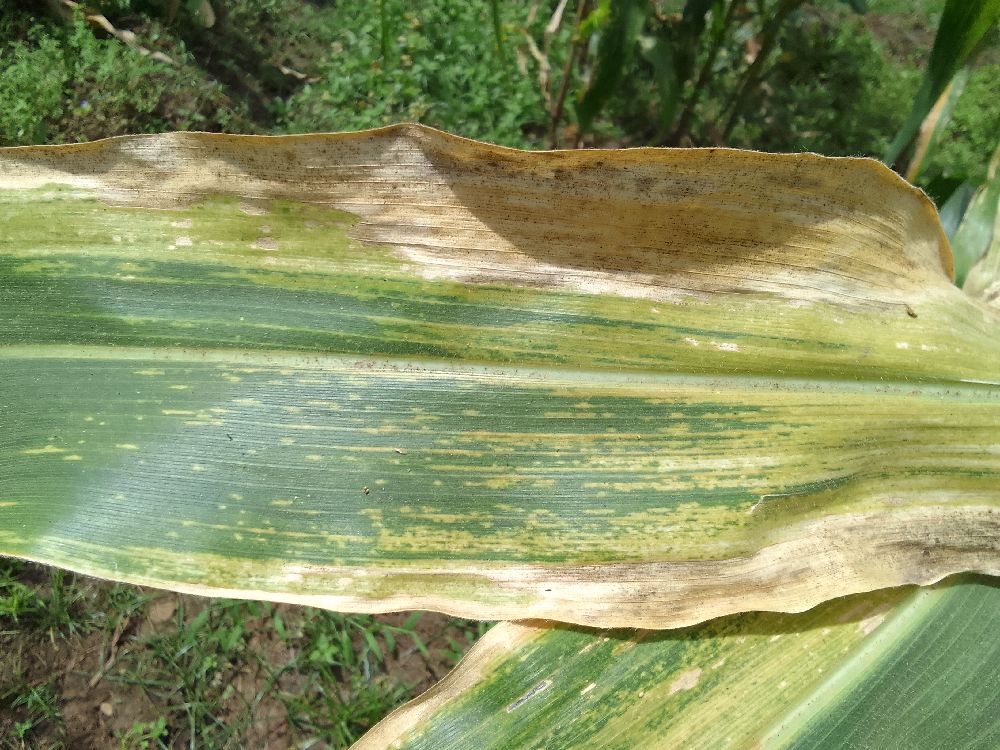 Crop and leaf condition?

maize, maize lethal necrosis
